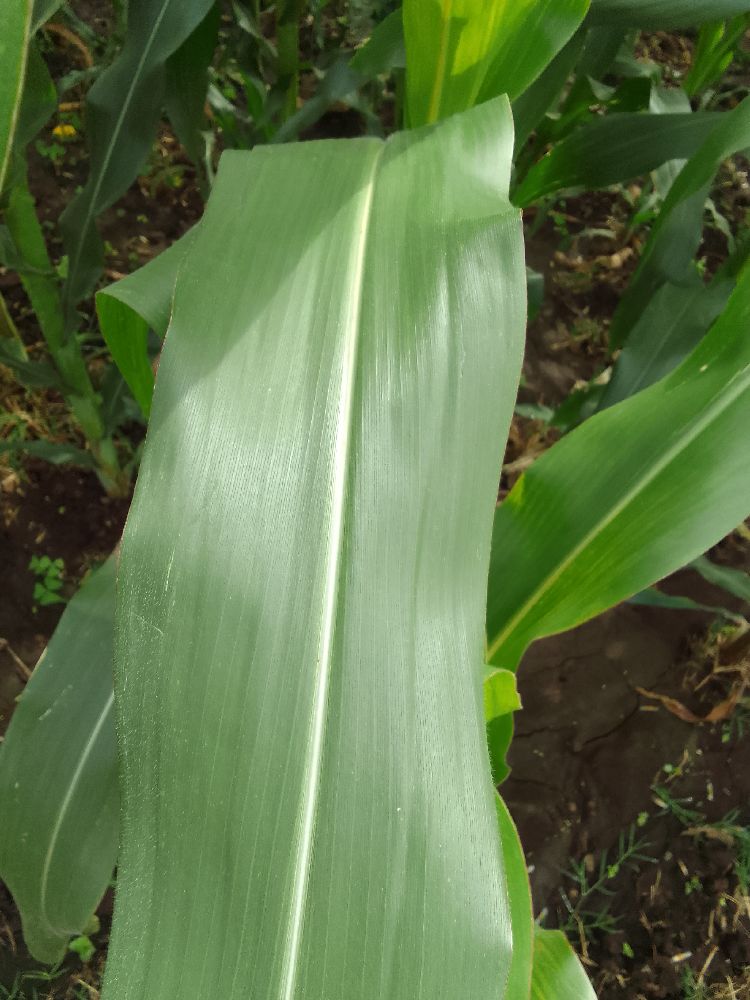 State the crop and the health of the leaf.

maize, healthy
